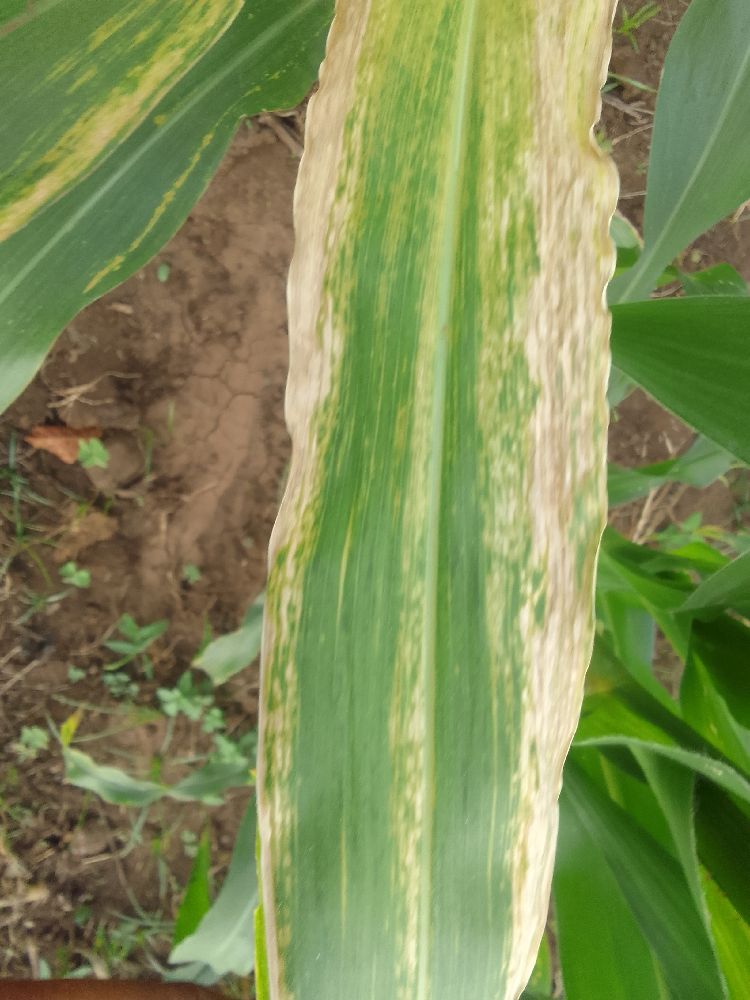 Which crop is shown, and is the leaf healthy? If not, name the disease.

maize, maize lethal necrosis
